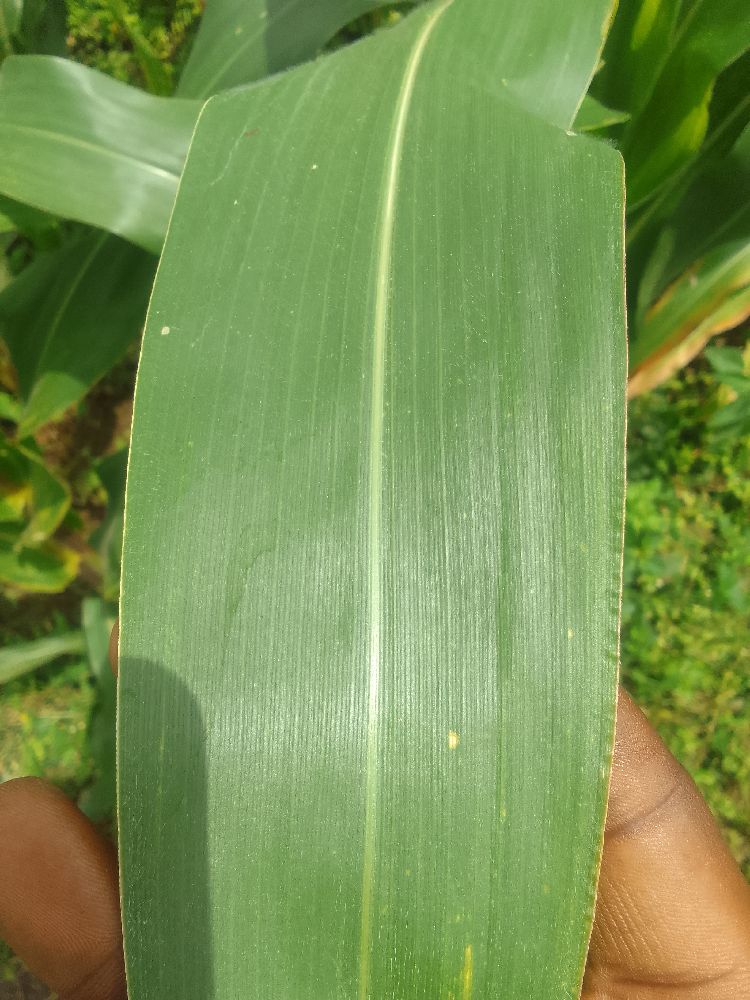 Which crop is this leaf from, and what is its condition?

maize, healthy
